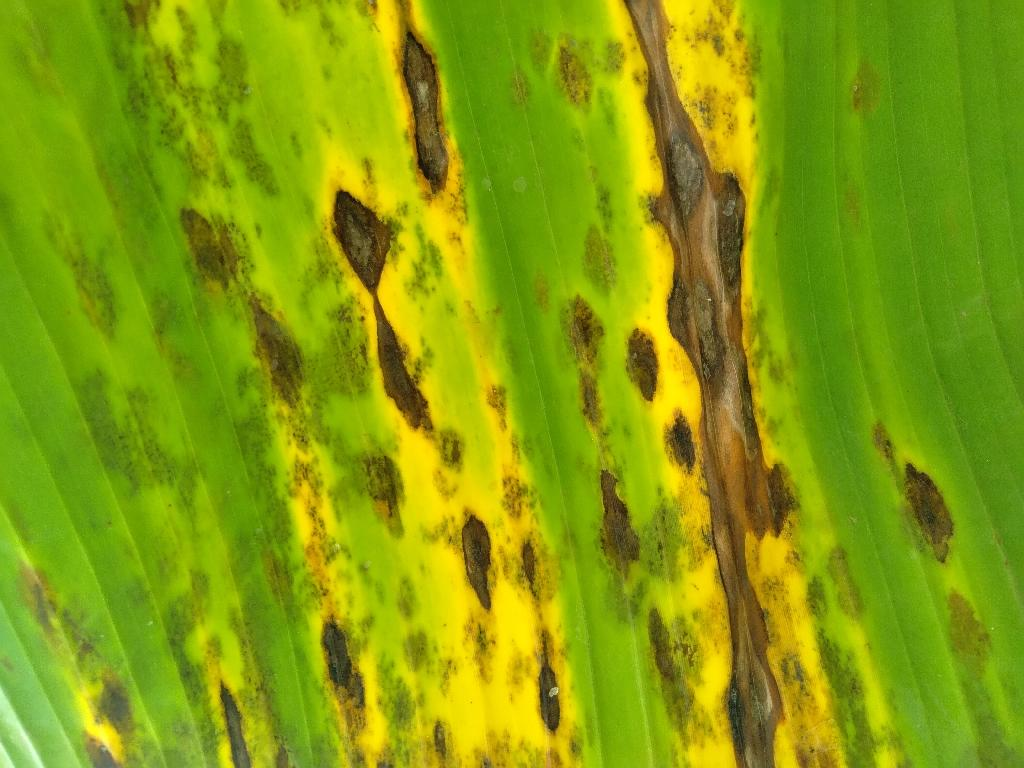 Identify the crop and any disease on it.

banana, black sigatoka
